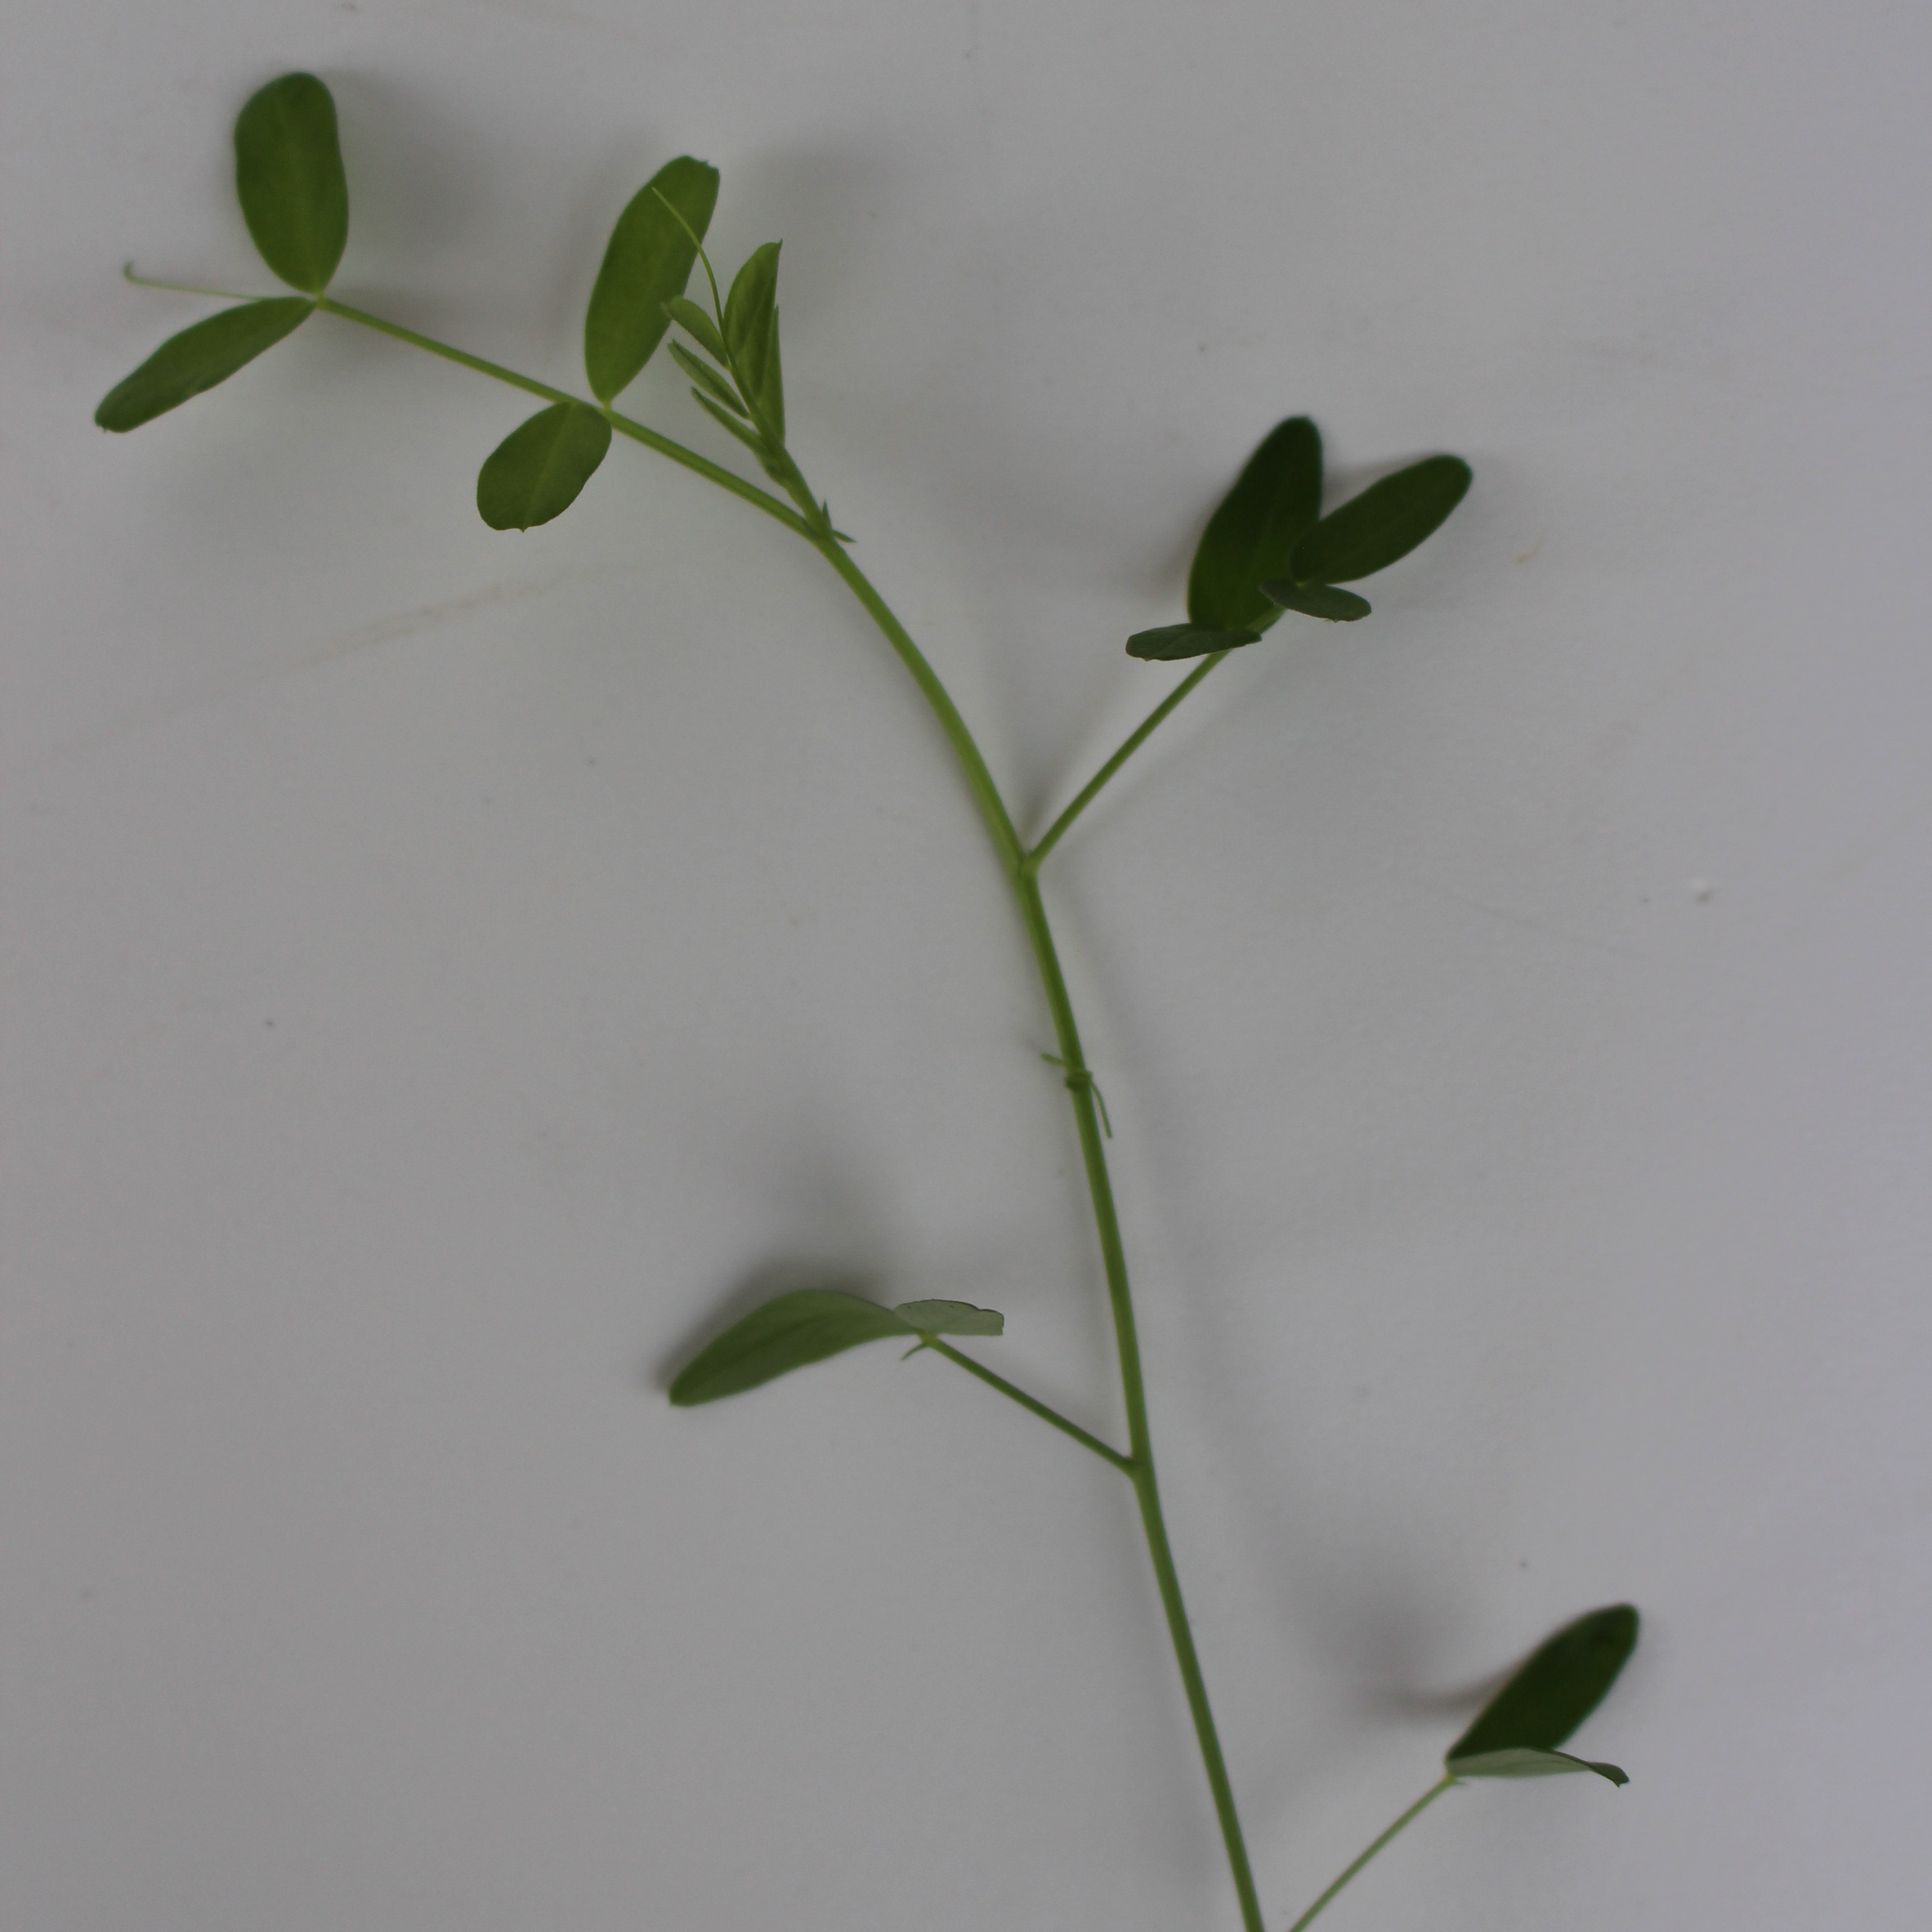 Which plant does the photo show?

Vicia sativa
